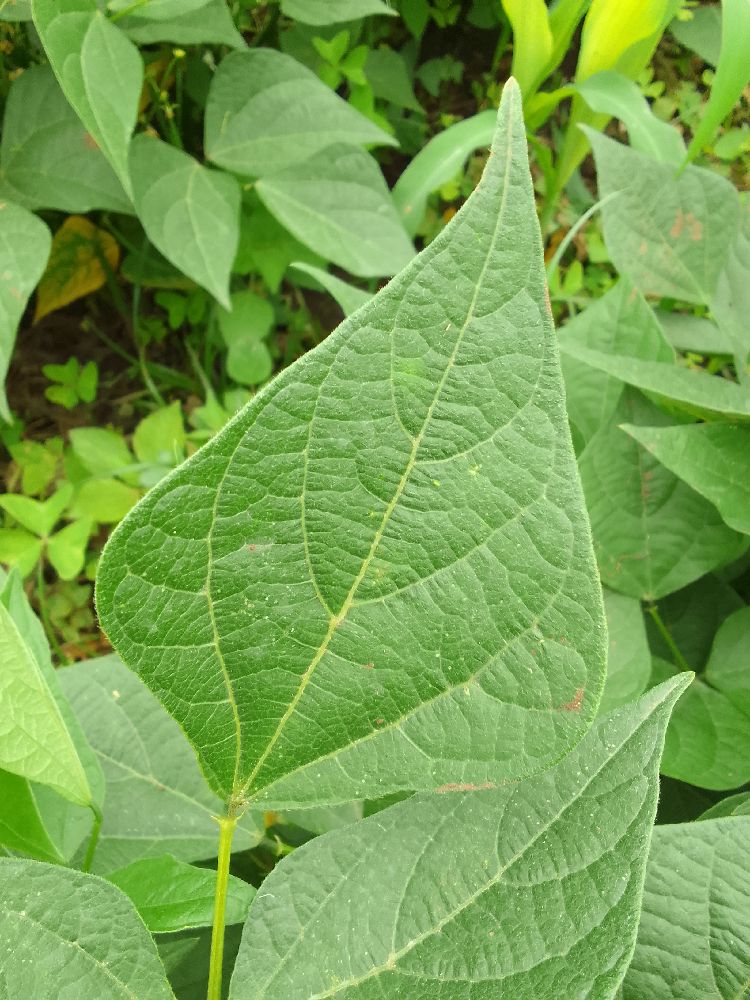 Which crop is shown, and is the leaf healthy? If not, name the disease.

common bean, healthy
